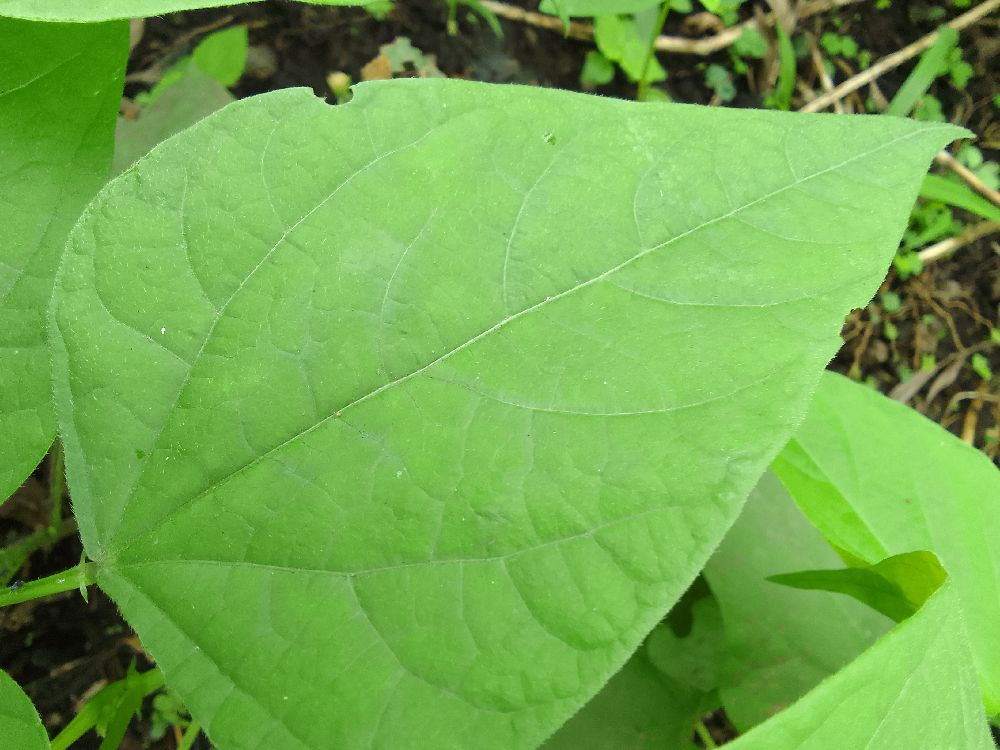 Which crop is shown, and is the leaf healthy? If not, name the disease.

common bean, healthy
